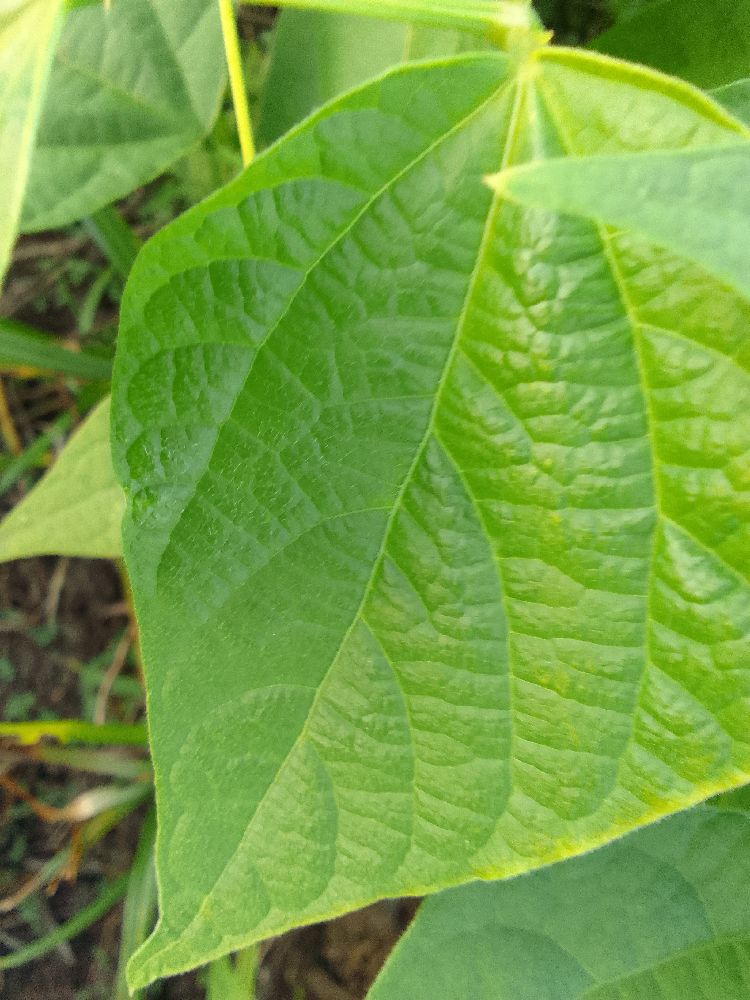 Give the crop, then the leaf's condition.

common bean, healthy
